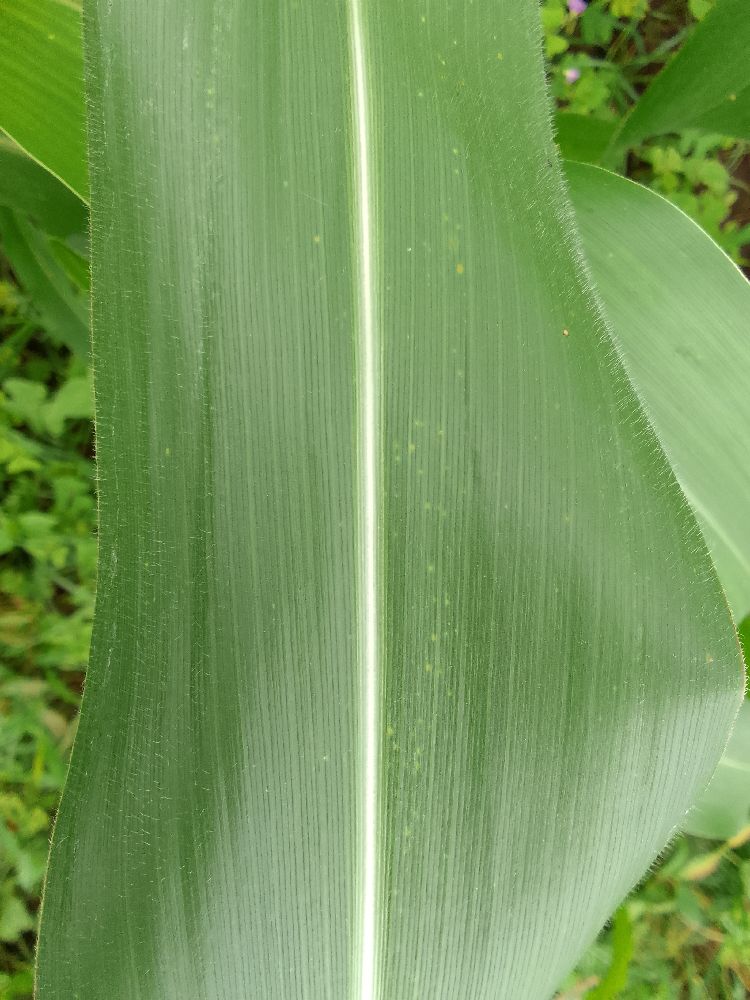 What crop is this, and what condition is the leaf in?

maize, healthy
